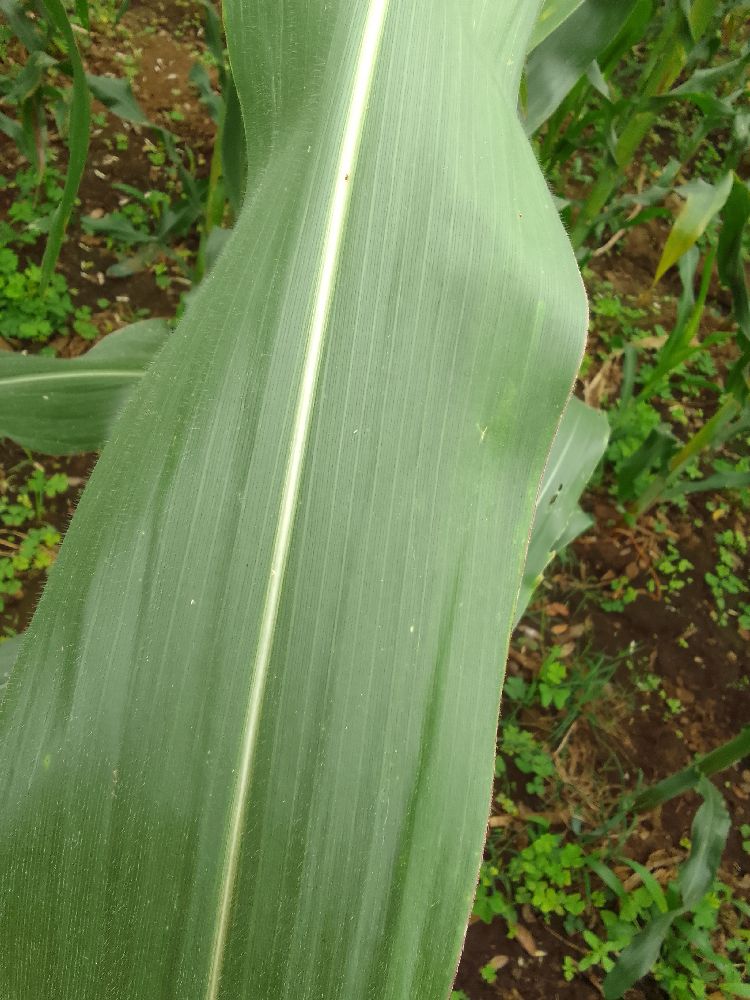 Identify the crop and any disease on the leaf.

maize, healthy
